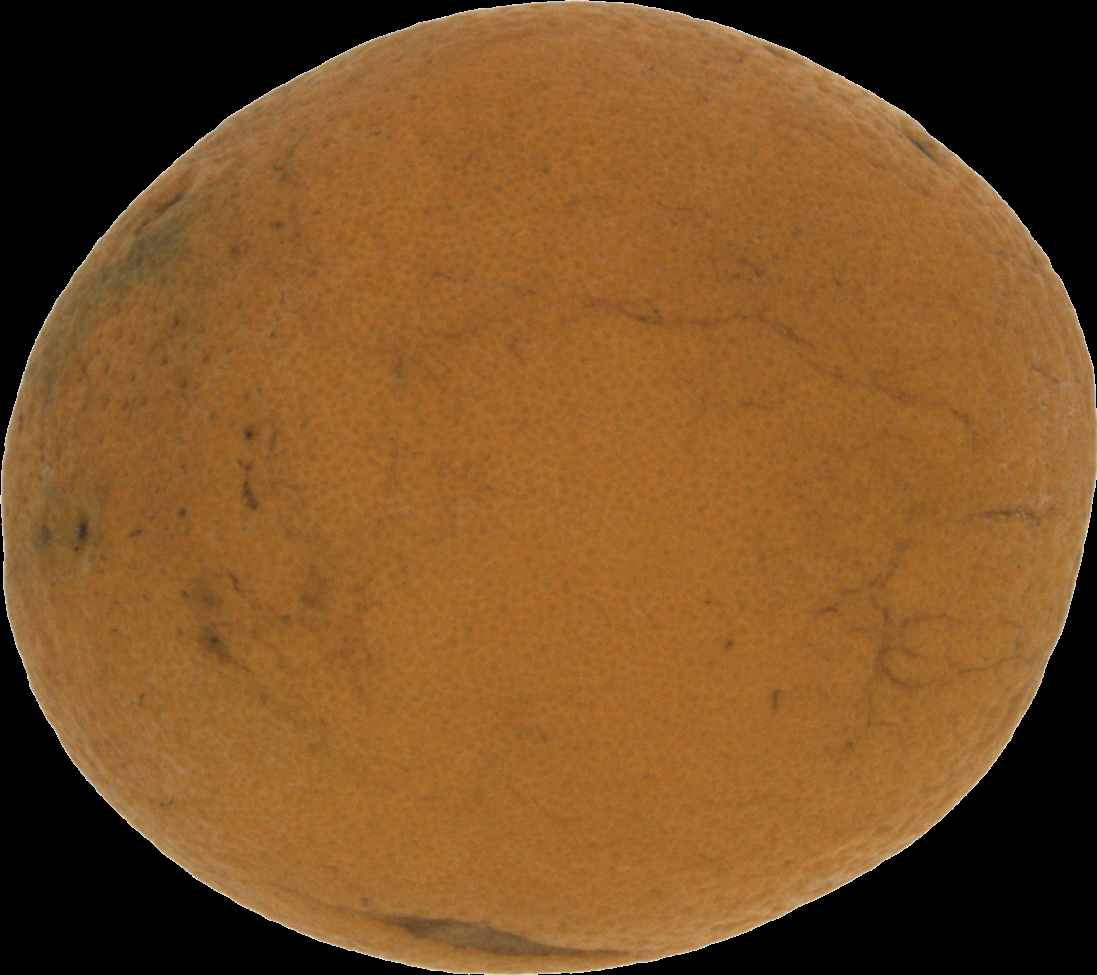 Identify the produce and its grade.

orange, bad
